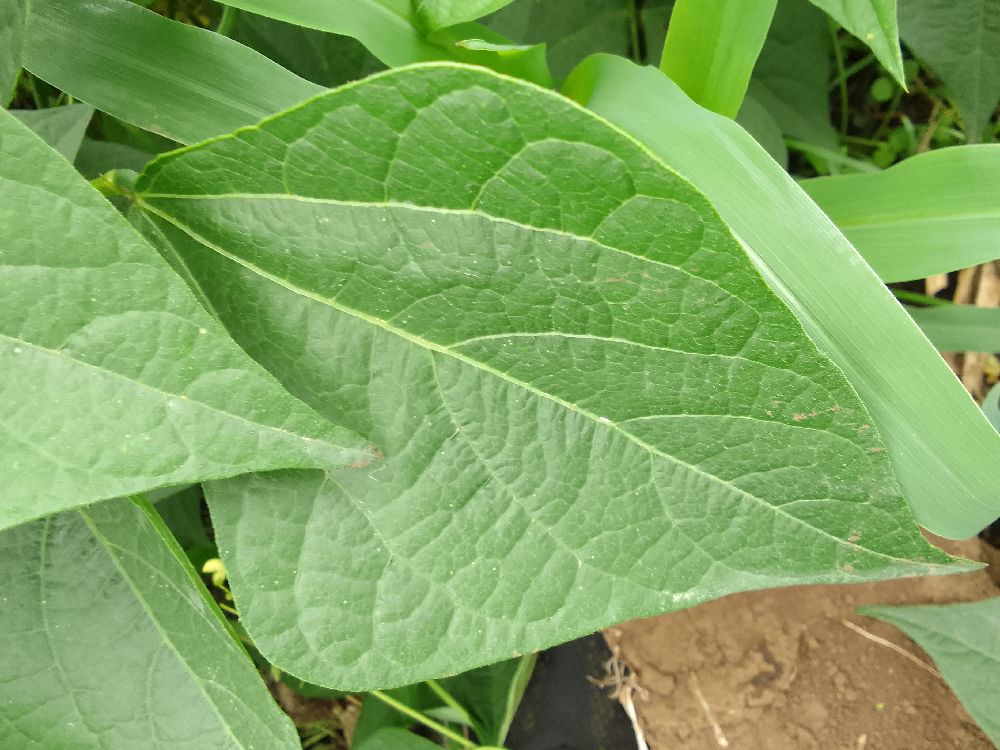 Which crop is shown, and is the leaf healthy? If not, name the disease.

common bean, healthy
